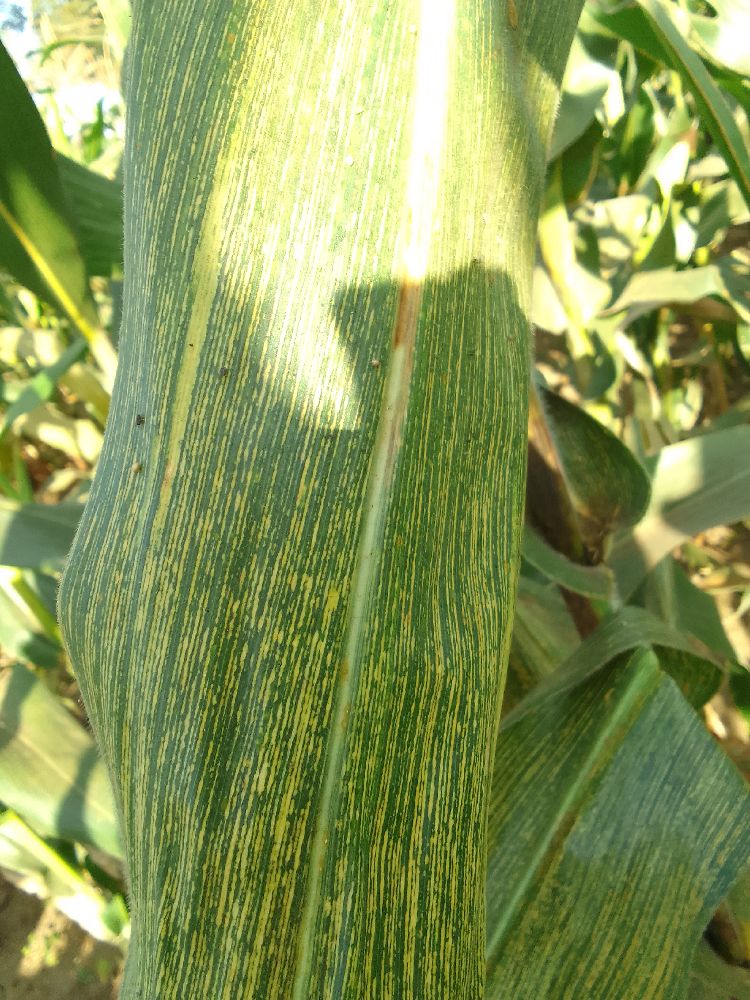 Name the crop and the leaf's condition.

maize, maize streak virus
